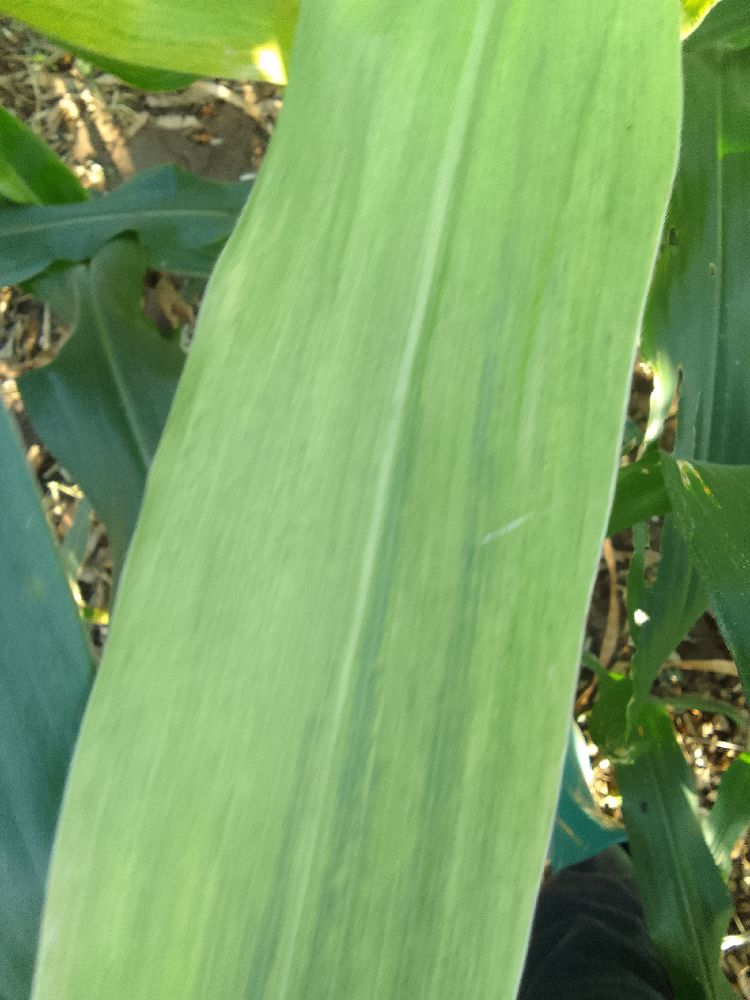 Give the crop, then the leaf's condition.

maize, maize lethal necrosis
